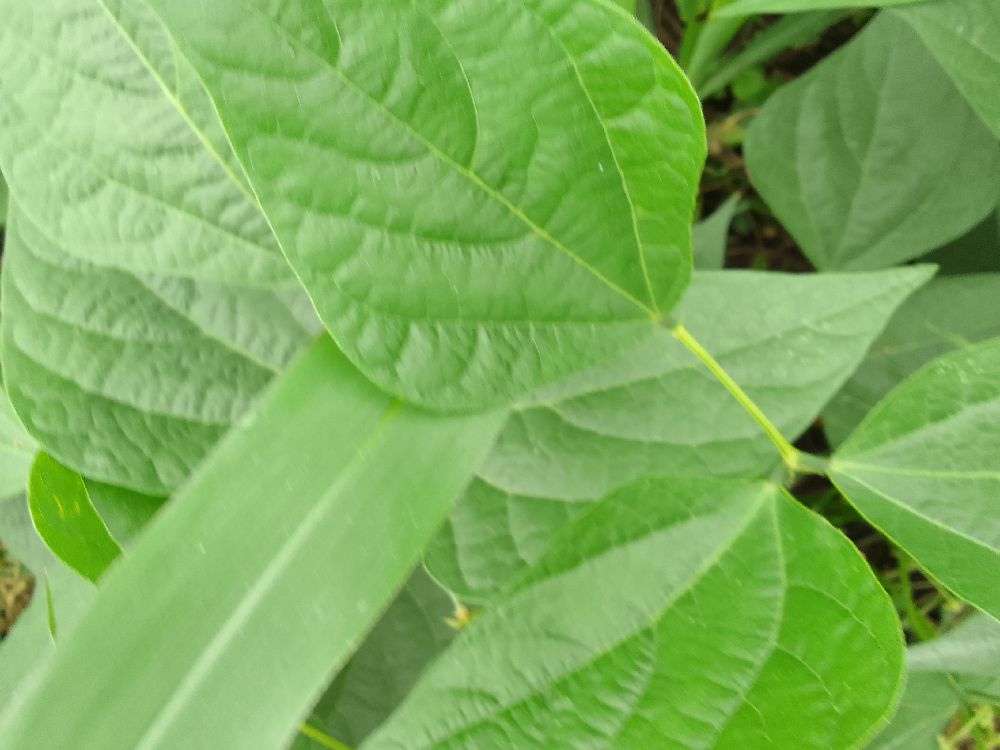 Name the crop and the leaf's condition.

common bean, healthy
